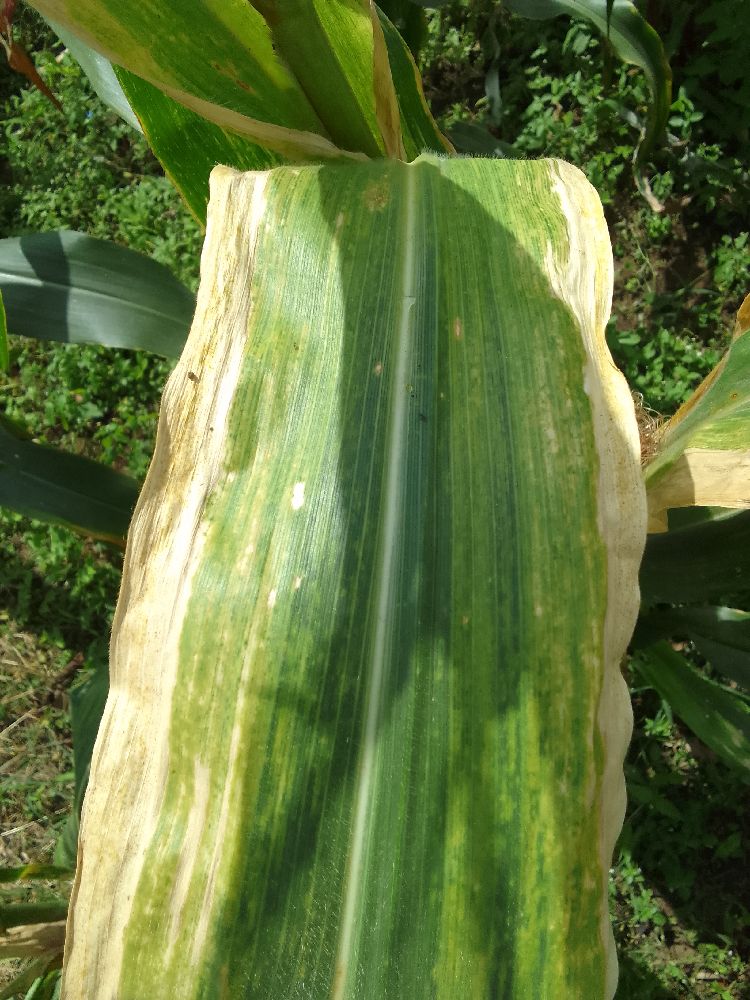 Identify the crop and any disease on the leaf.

maize, maize lethal necrosis
